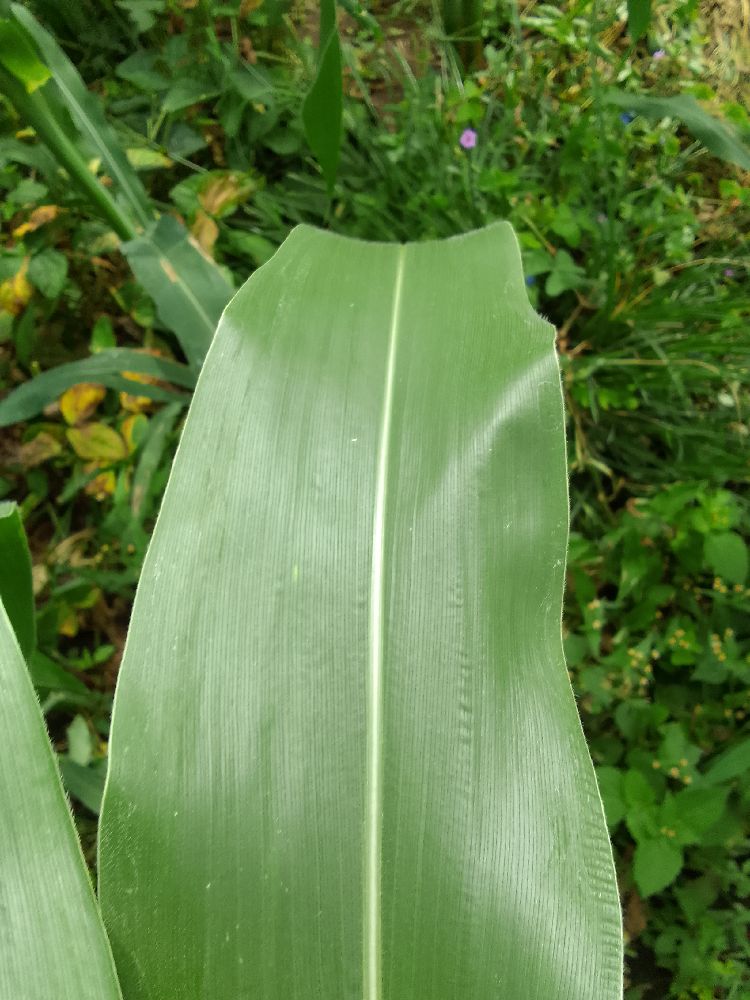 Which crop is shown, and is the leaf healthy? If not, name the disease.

maize, healthy
